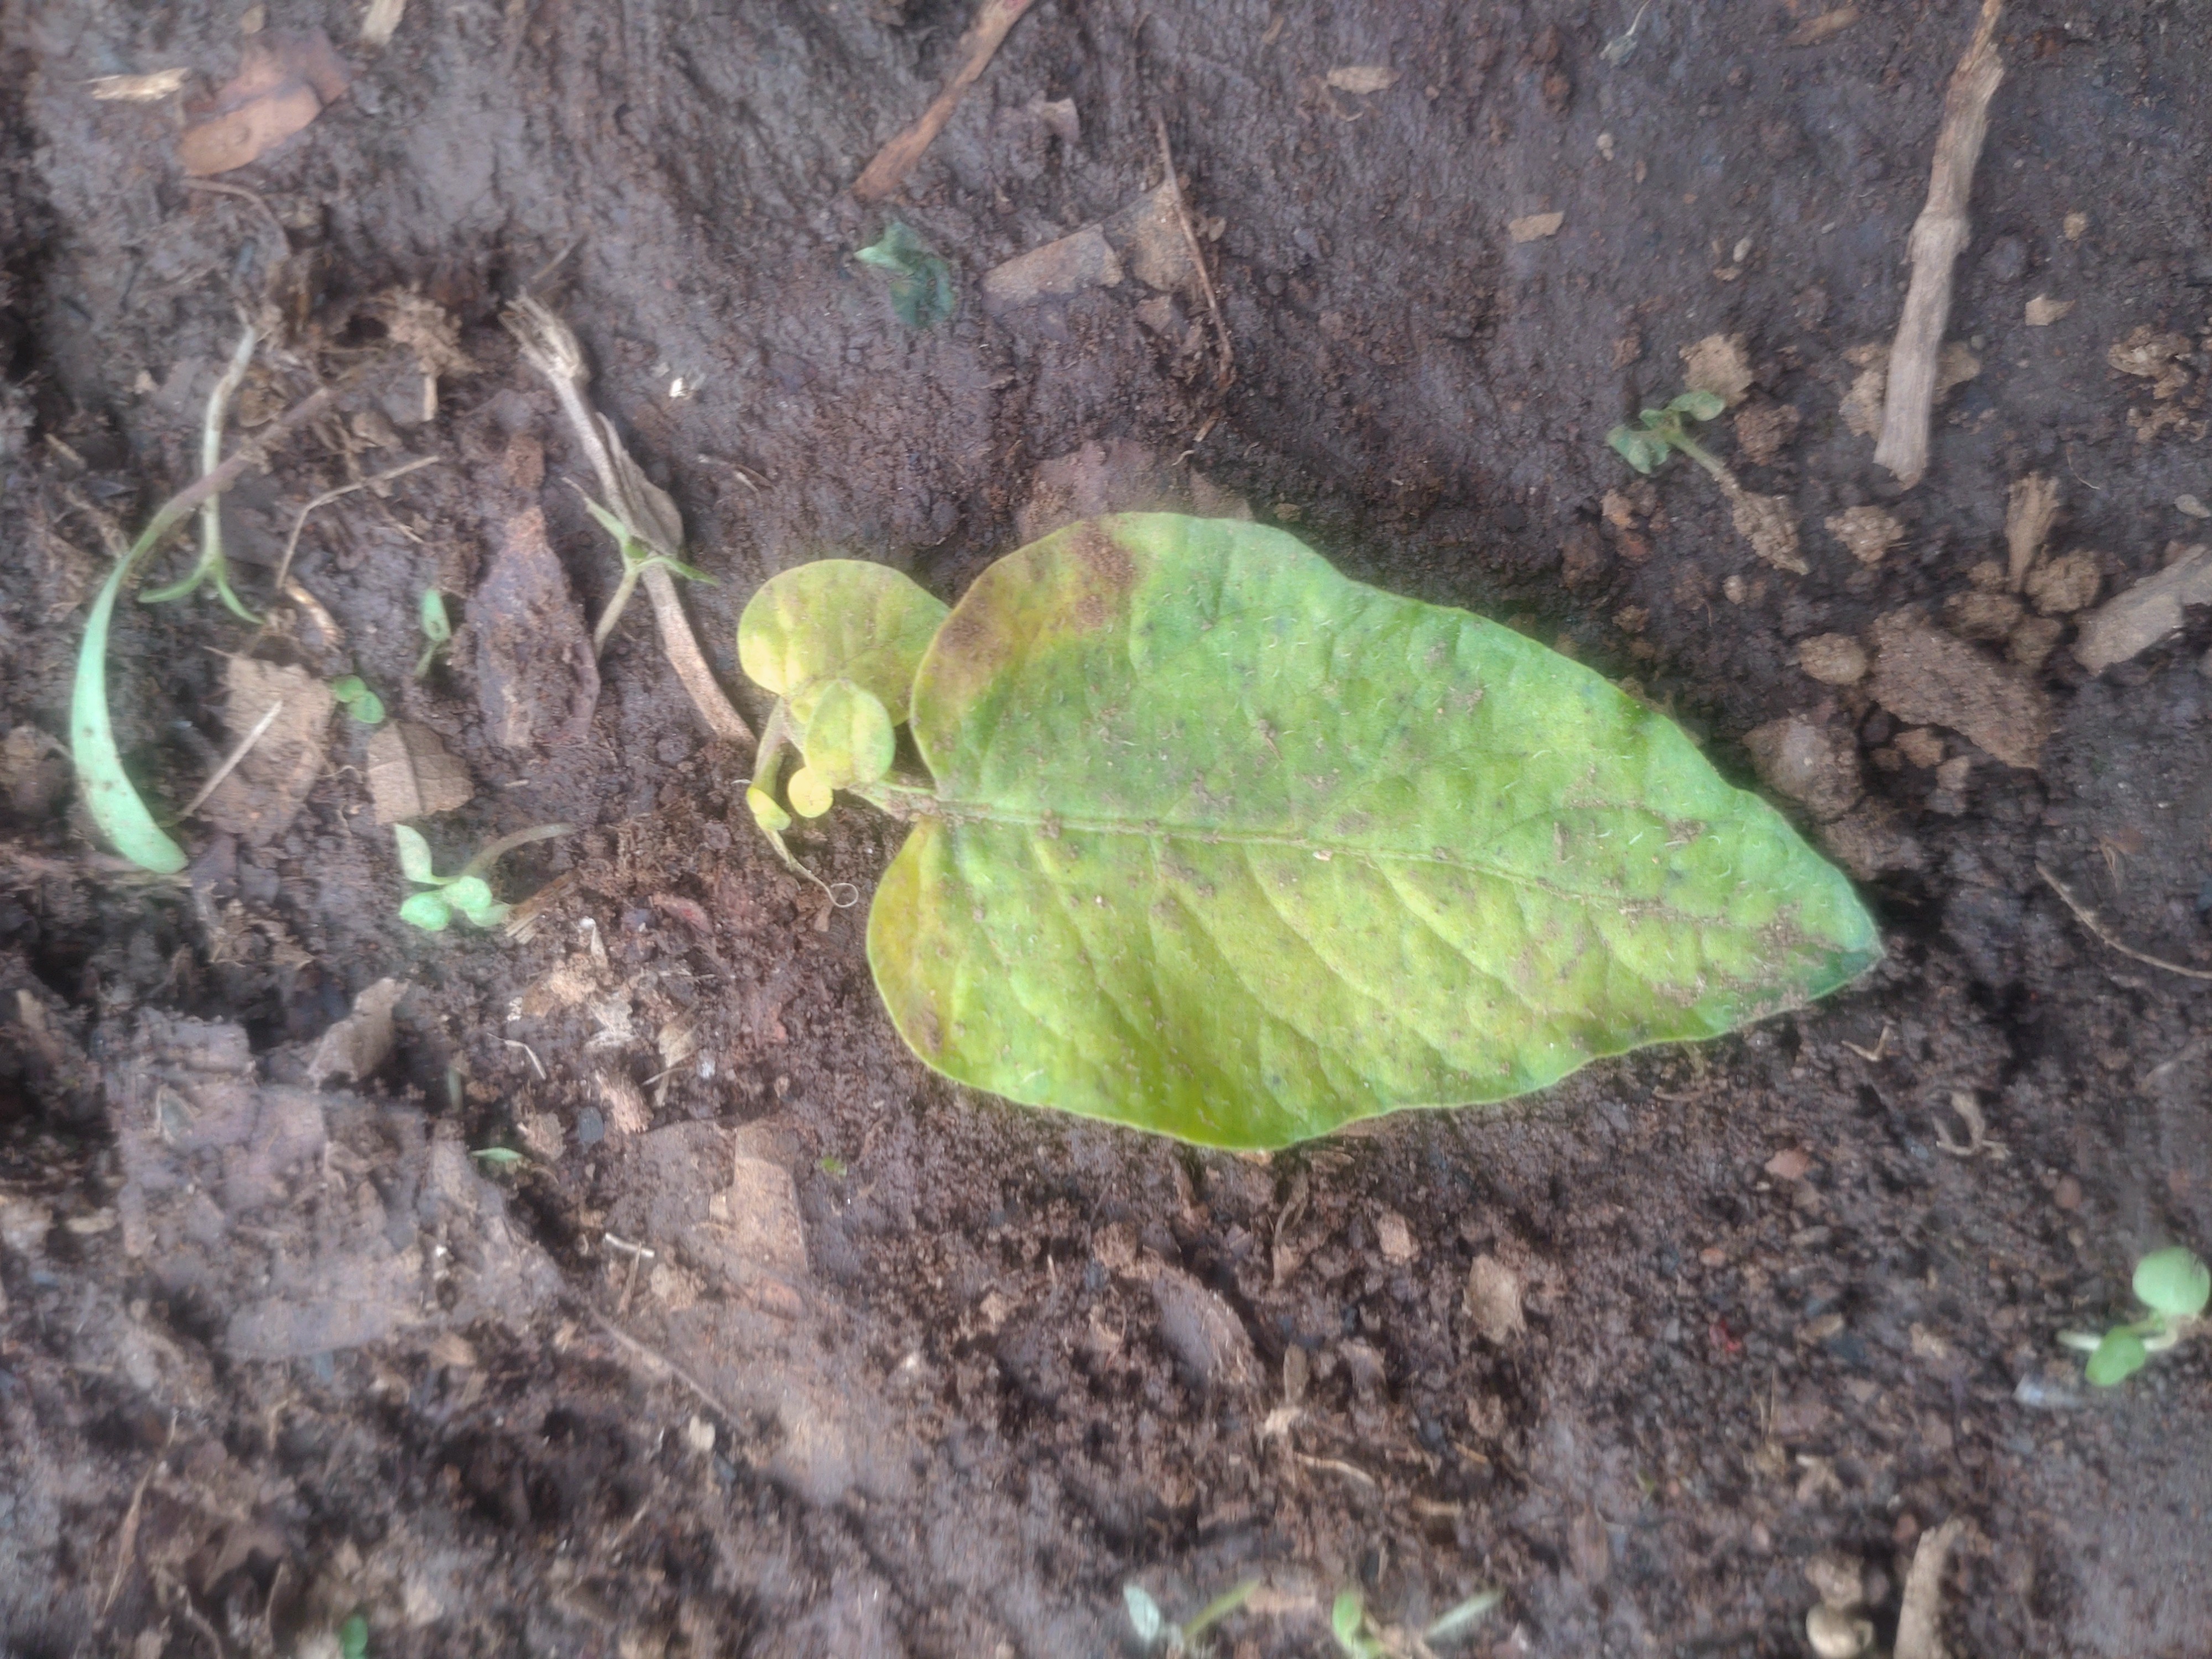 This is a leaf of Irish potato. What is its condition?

late blight
